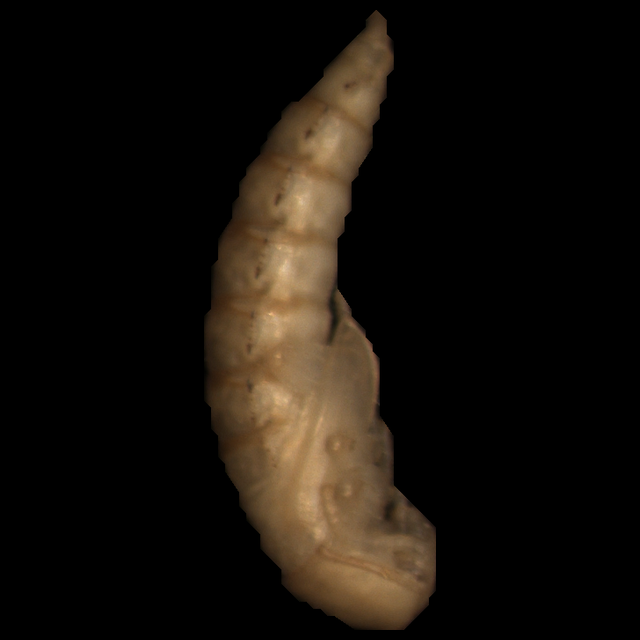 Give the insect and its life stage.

mealworm pupa
